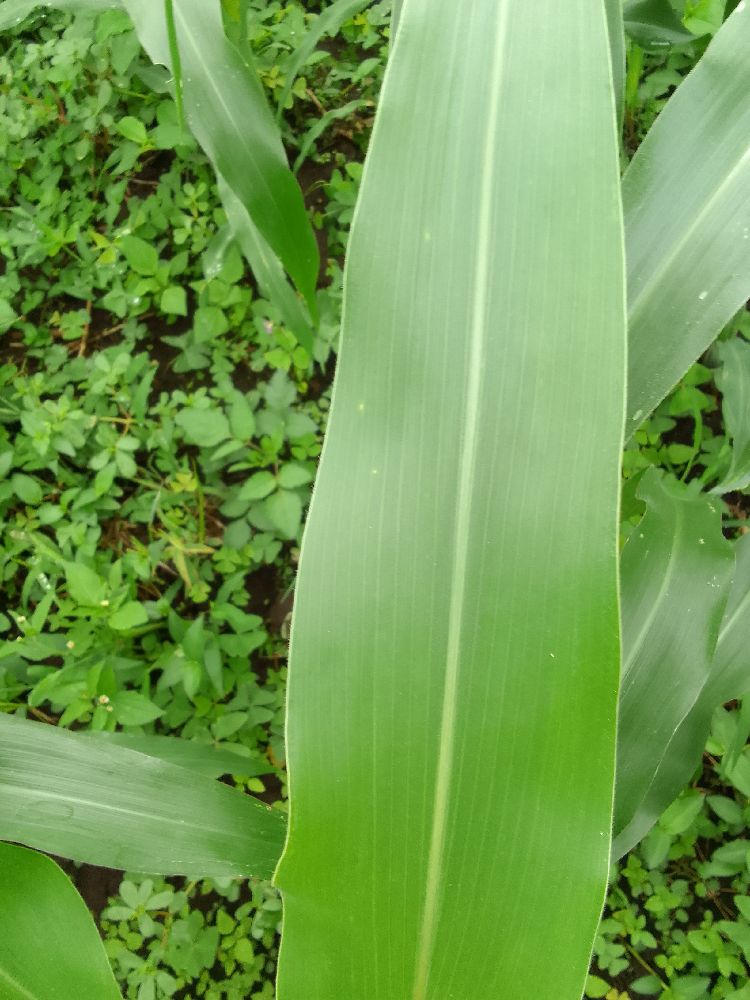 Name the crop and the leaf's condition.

maize, healthy
